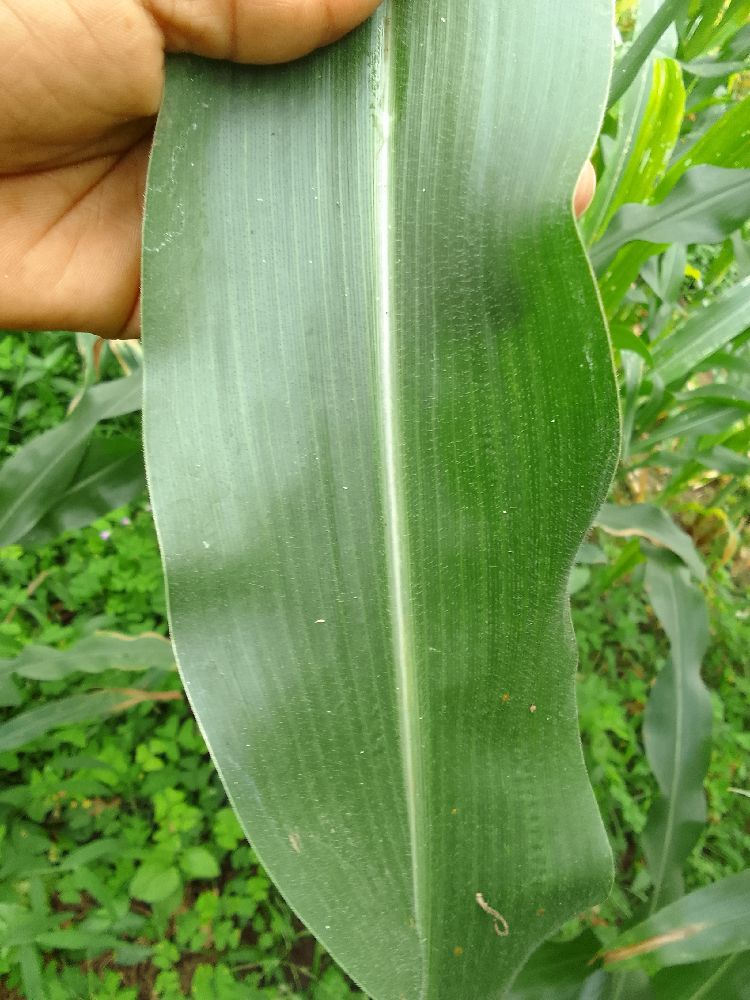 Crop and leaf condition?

maize, healthy
